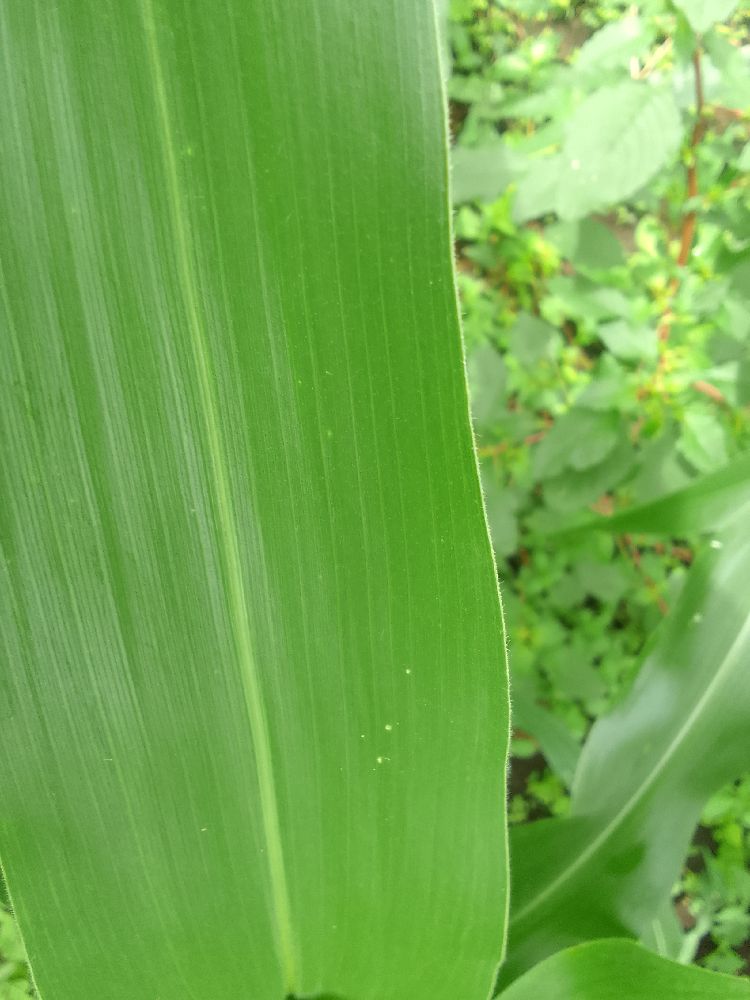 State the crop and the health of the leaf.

maize, healthy
